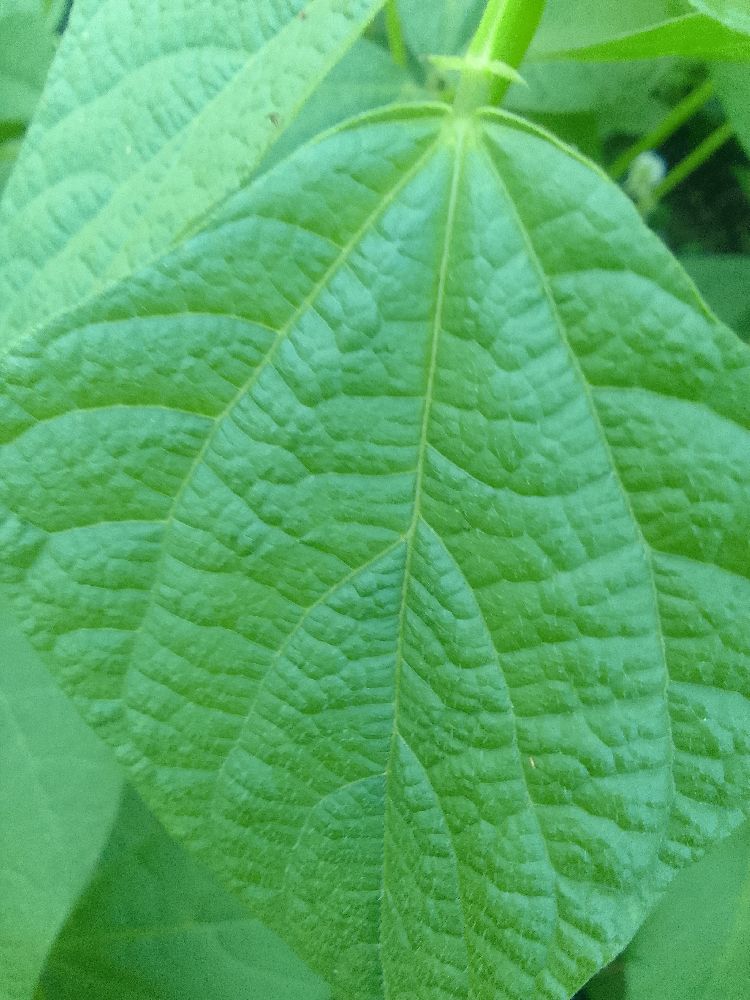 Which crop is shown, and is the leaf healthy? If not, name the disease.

common bean, healthy
